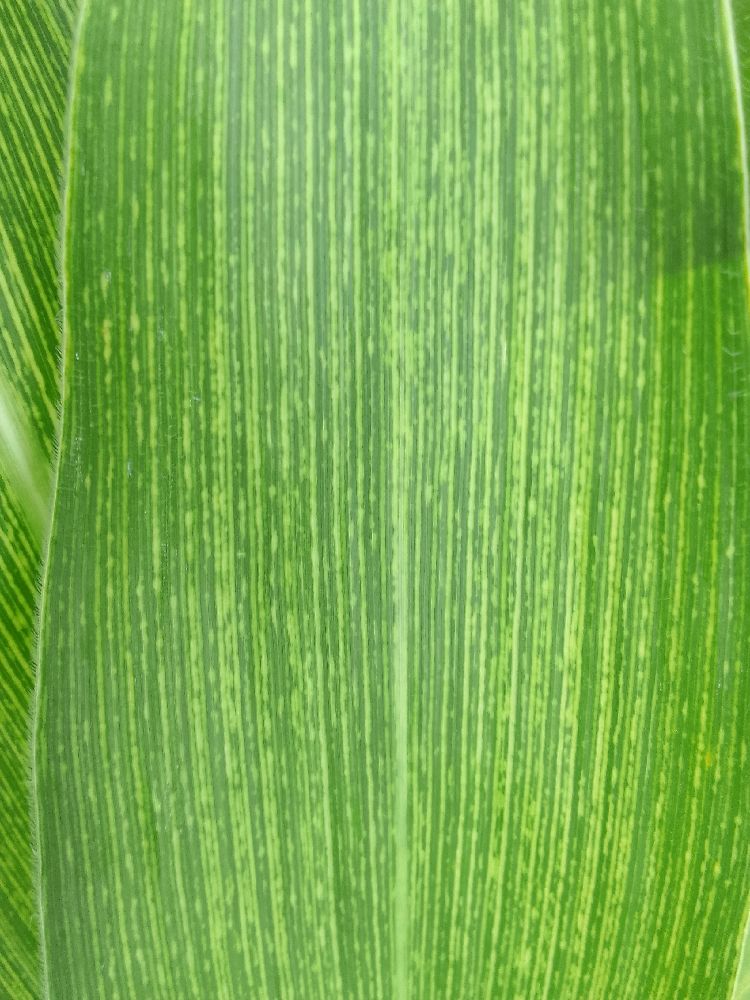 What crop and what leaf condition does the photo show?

maize, maize streak virus
